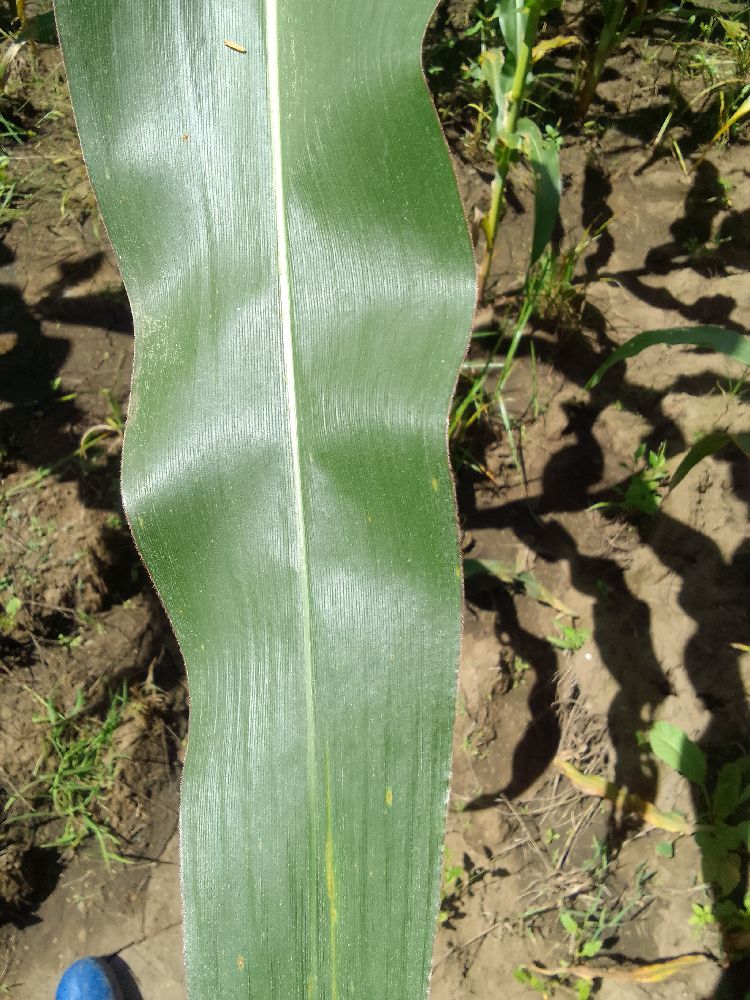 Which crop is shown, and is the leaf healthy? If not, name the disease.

maize, healthy
